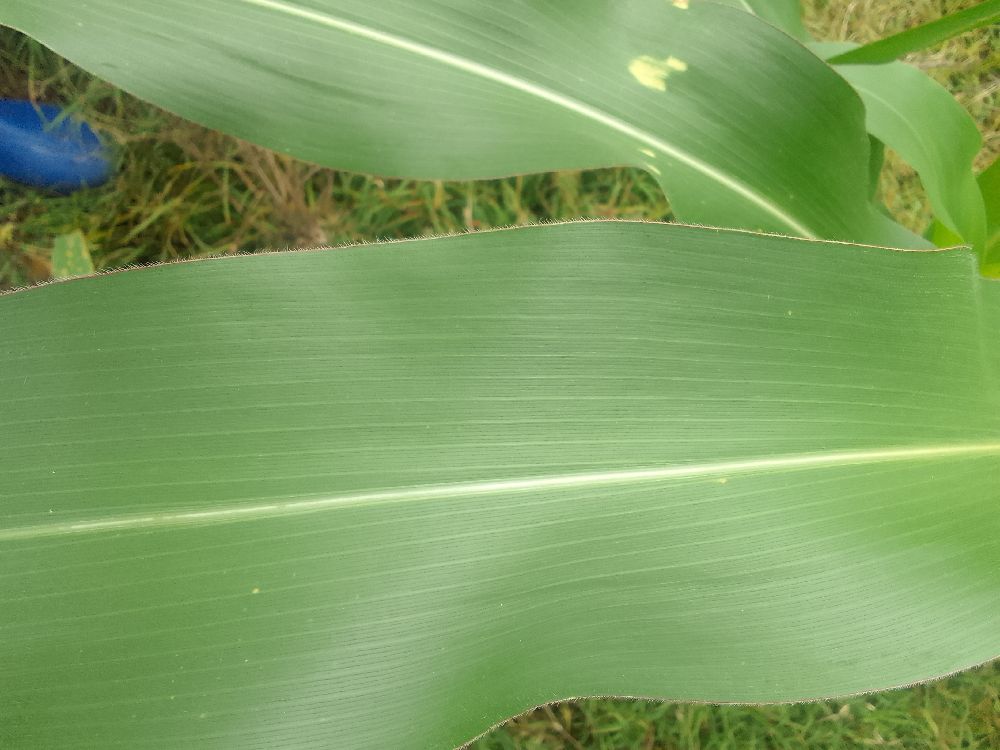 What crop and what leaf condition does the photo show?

maize, healthy
